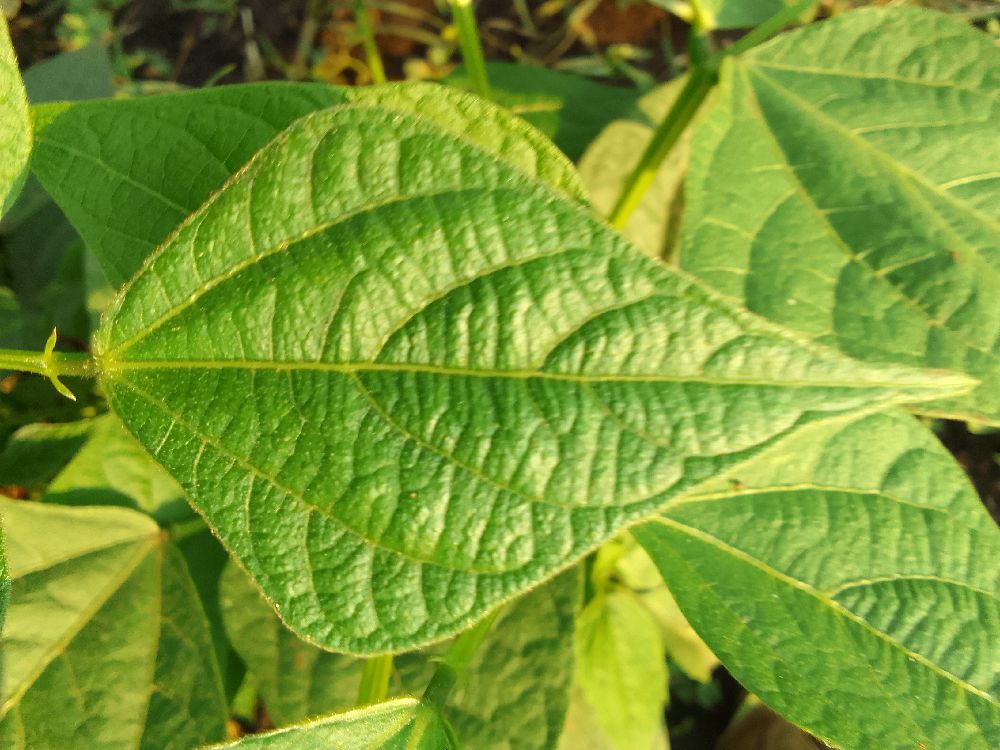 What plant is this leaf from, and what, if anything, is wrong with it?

common bean, healthy
